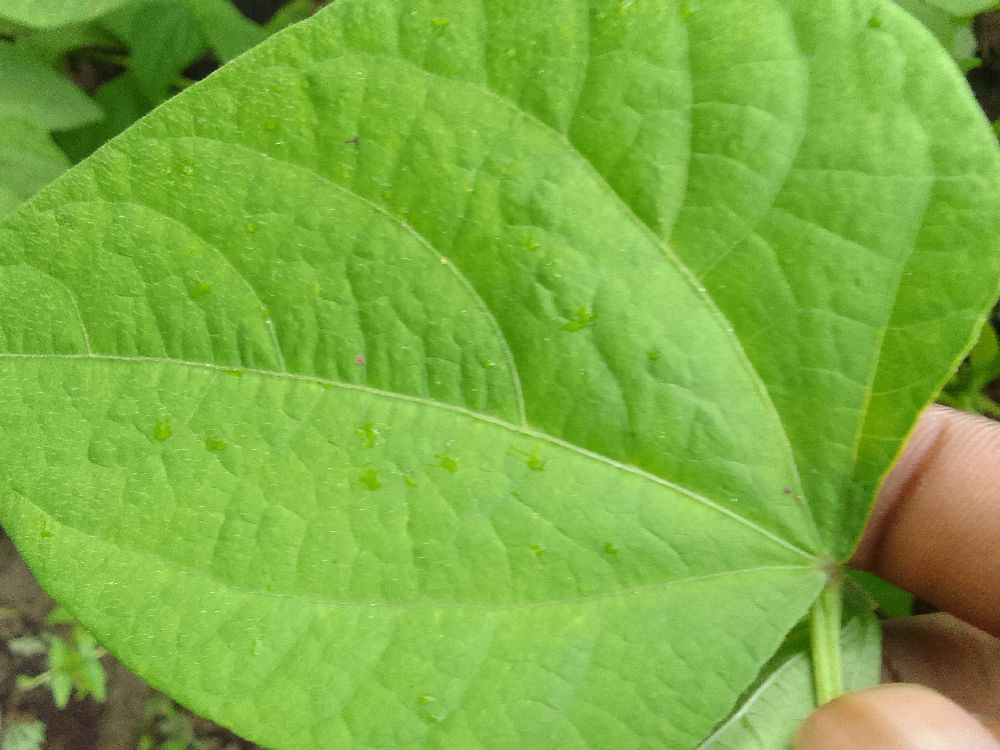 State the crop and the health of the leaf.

common bean, healthy
